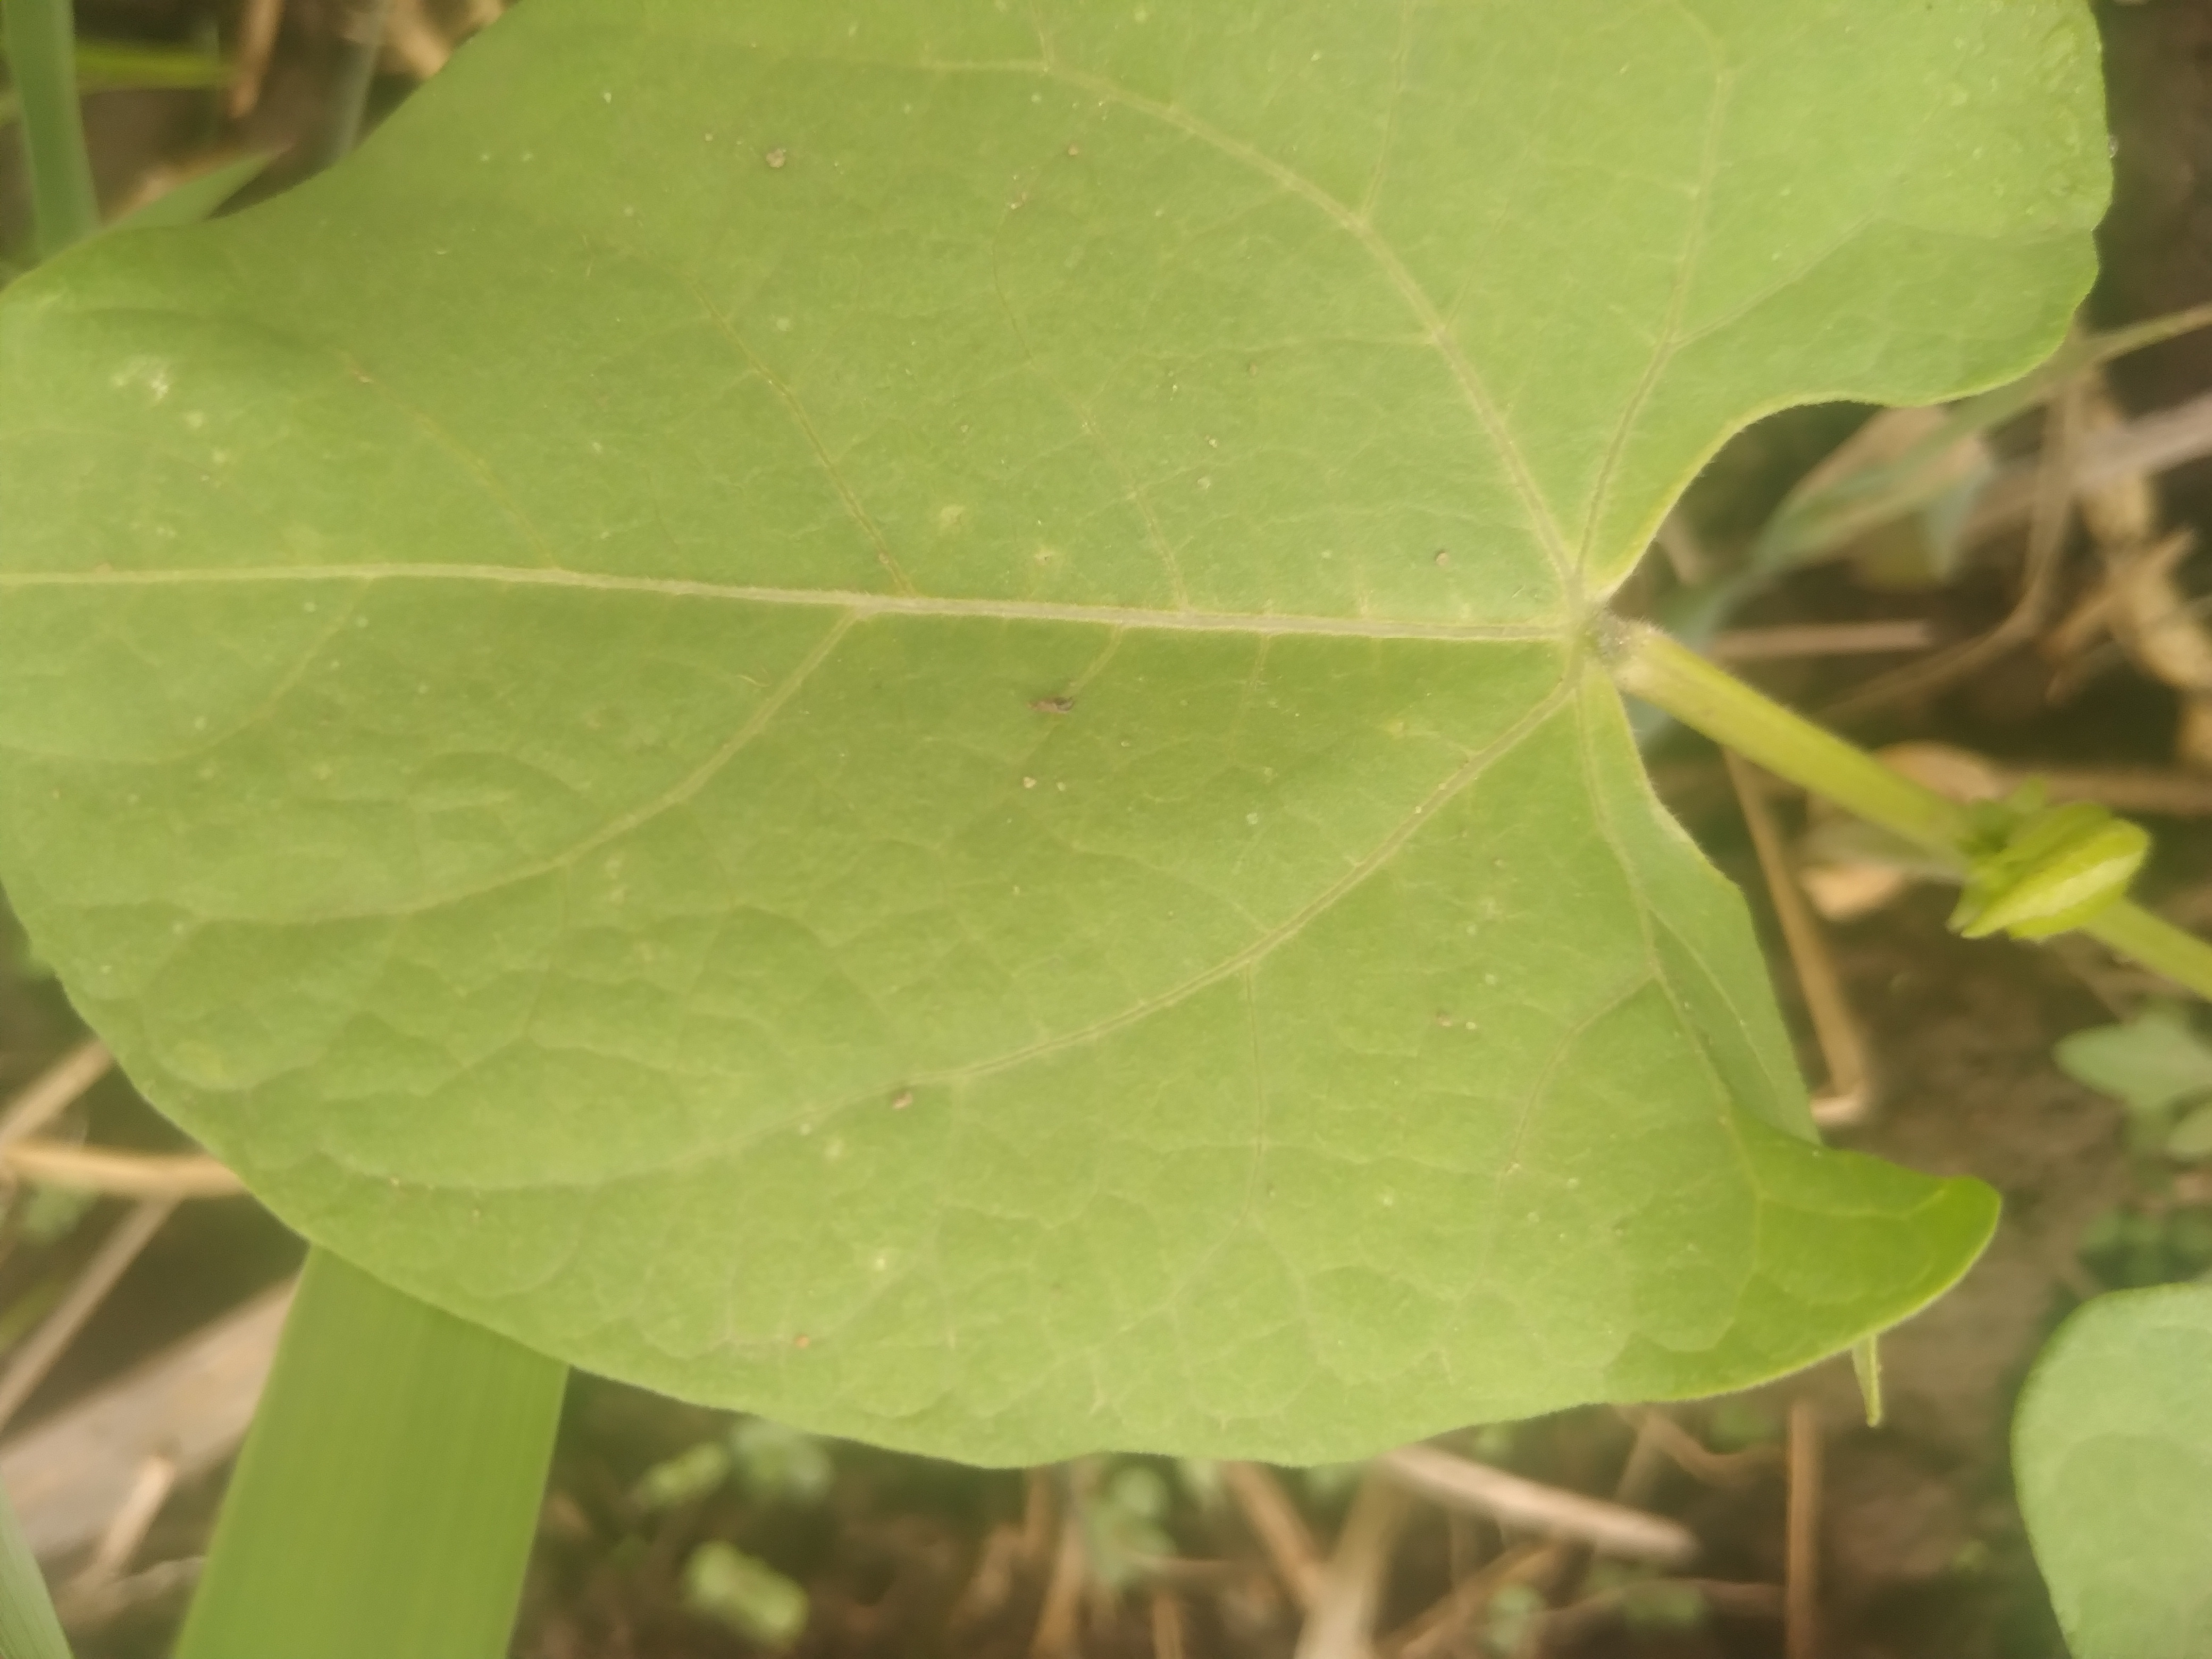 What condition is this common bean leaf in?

healthy
